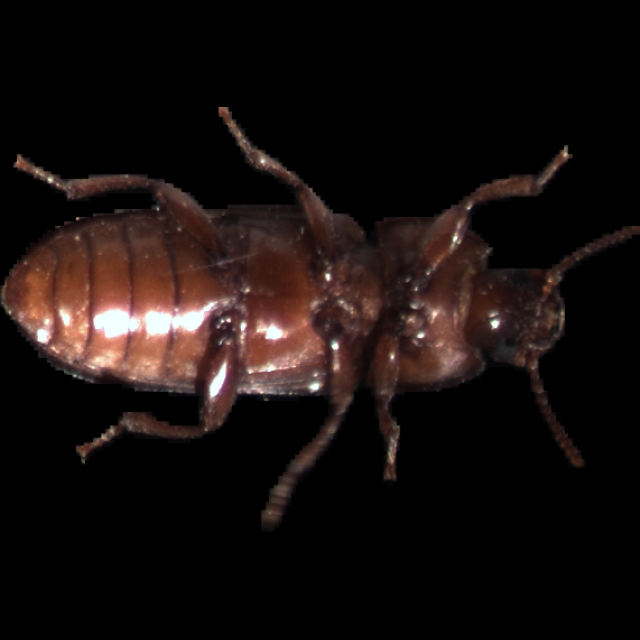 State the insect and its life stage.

mealworm beetle
